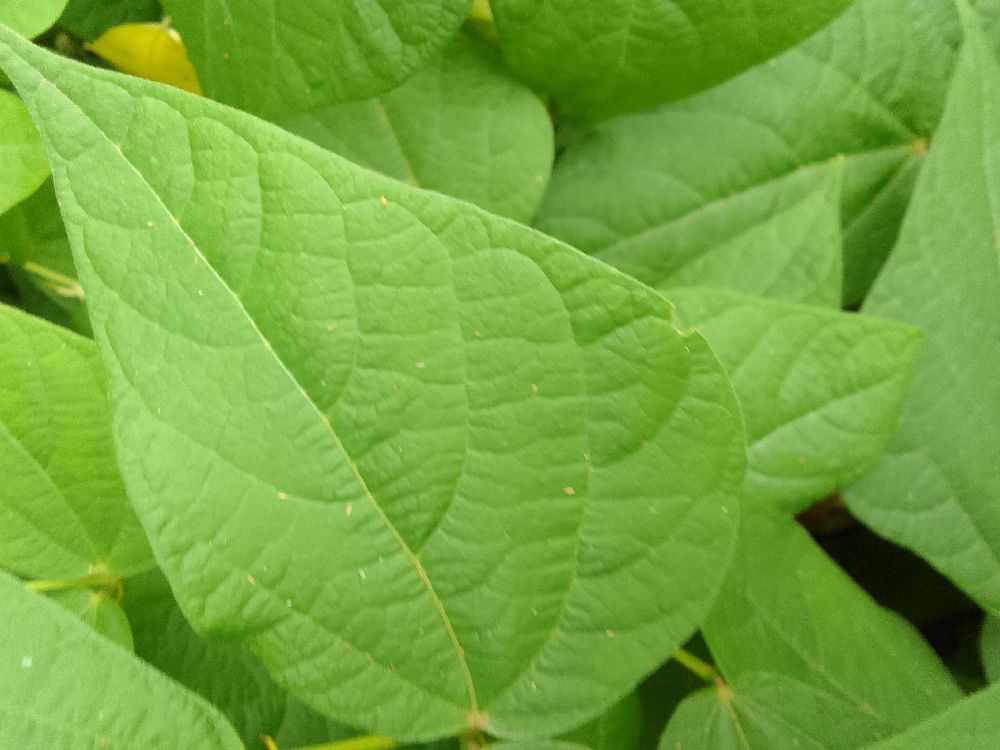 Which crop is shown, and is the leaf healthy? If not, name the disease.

common bean, healthy
